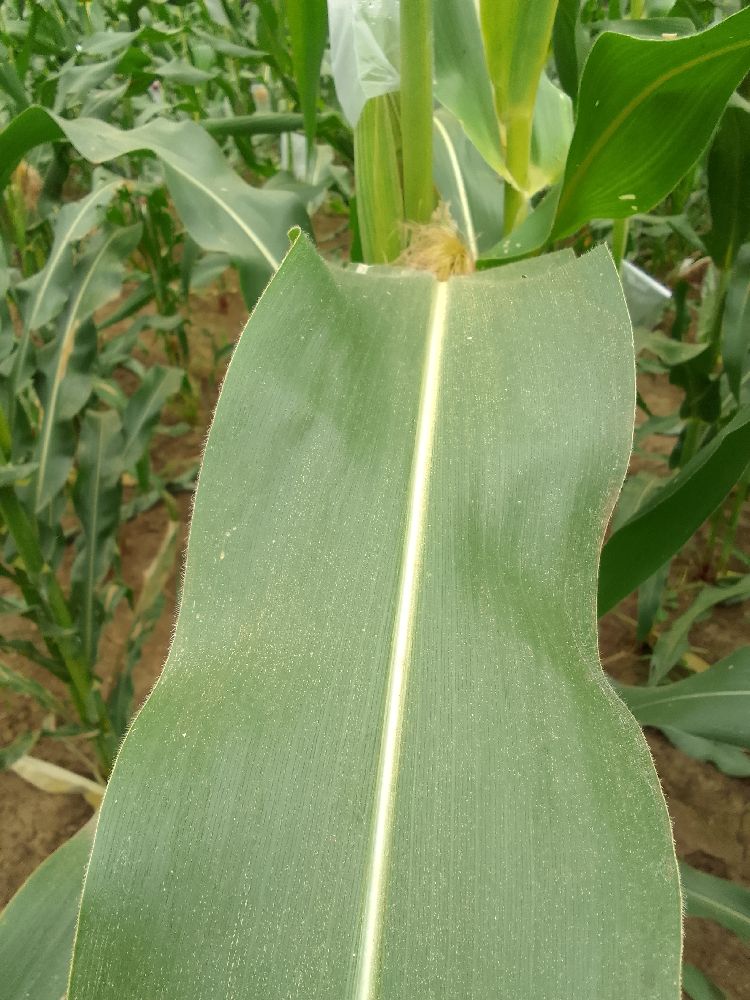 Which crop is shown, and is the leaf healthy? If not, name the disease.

maize, healthy
